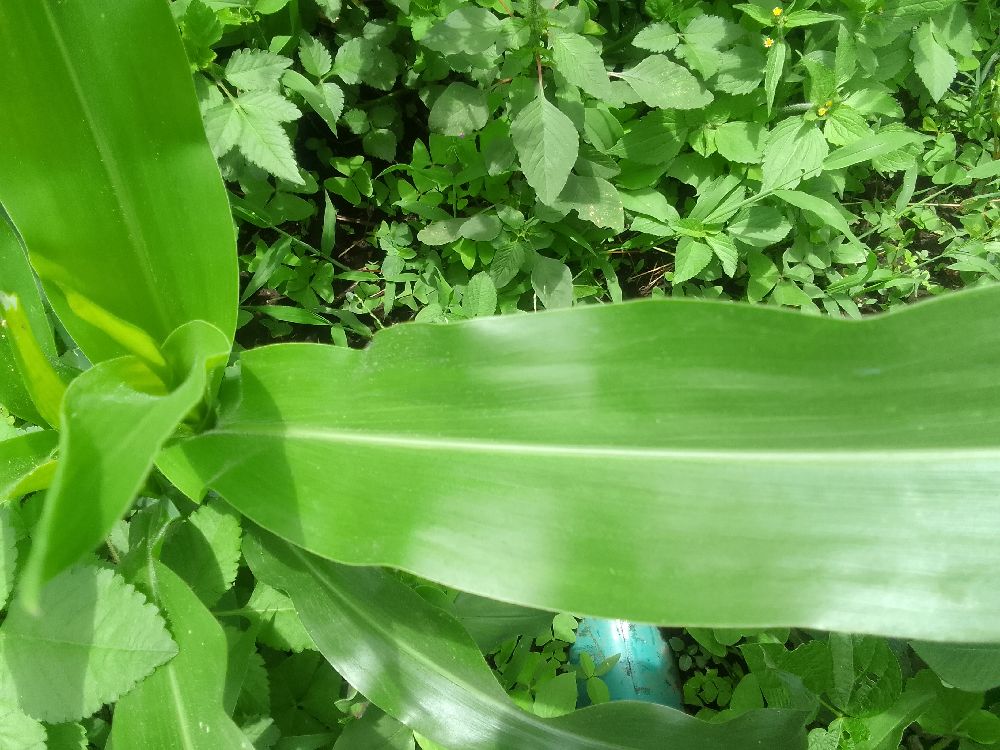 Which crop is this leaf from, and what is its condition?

maize, healthy
